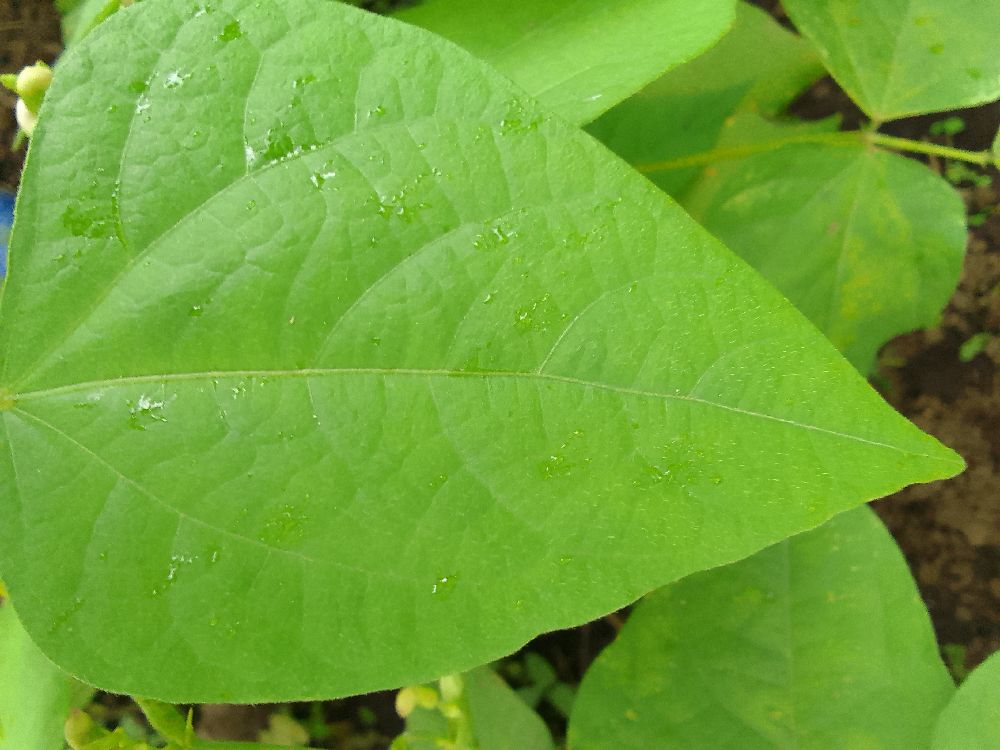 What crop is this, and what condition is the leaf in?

common bean, healthy
